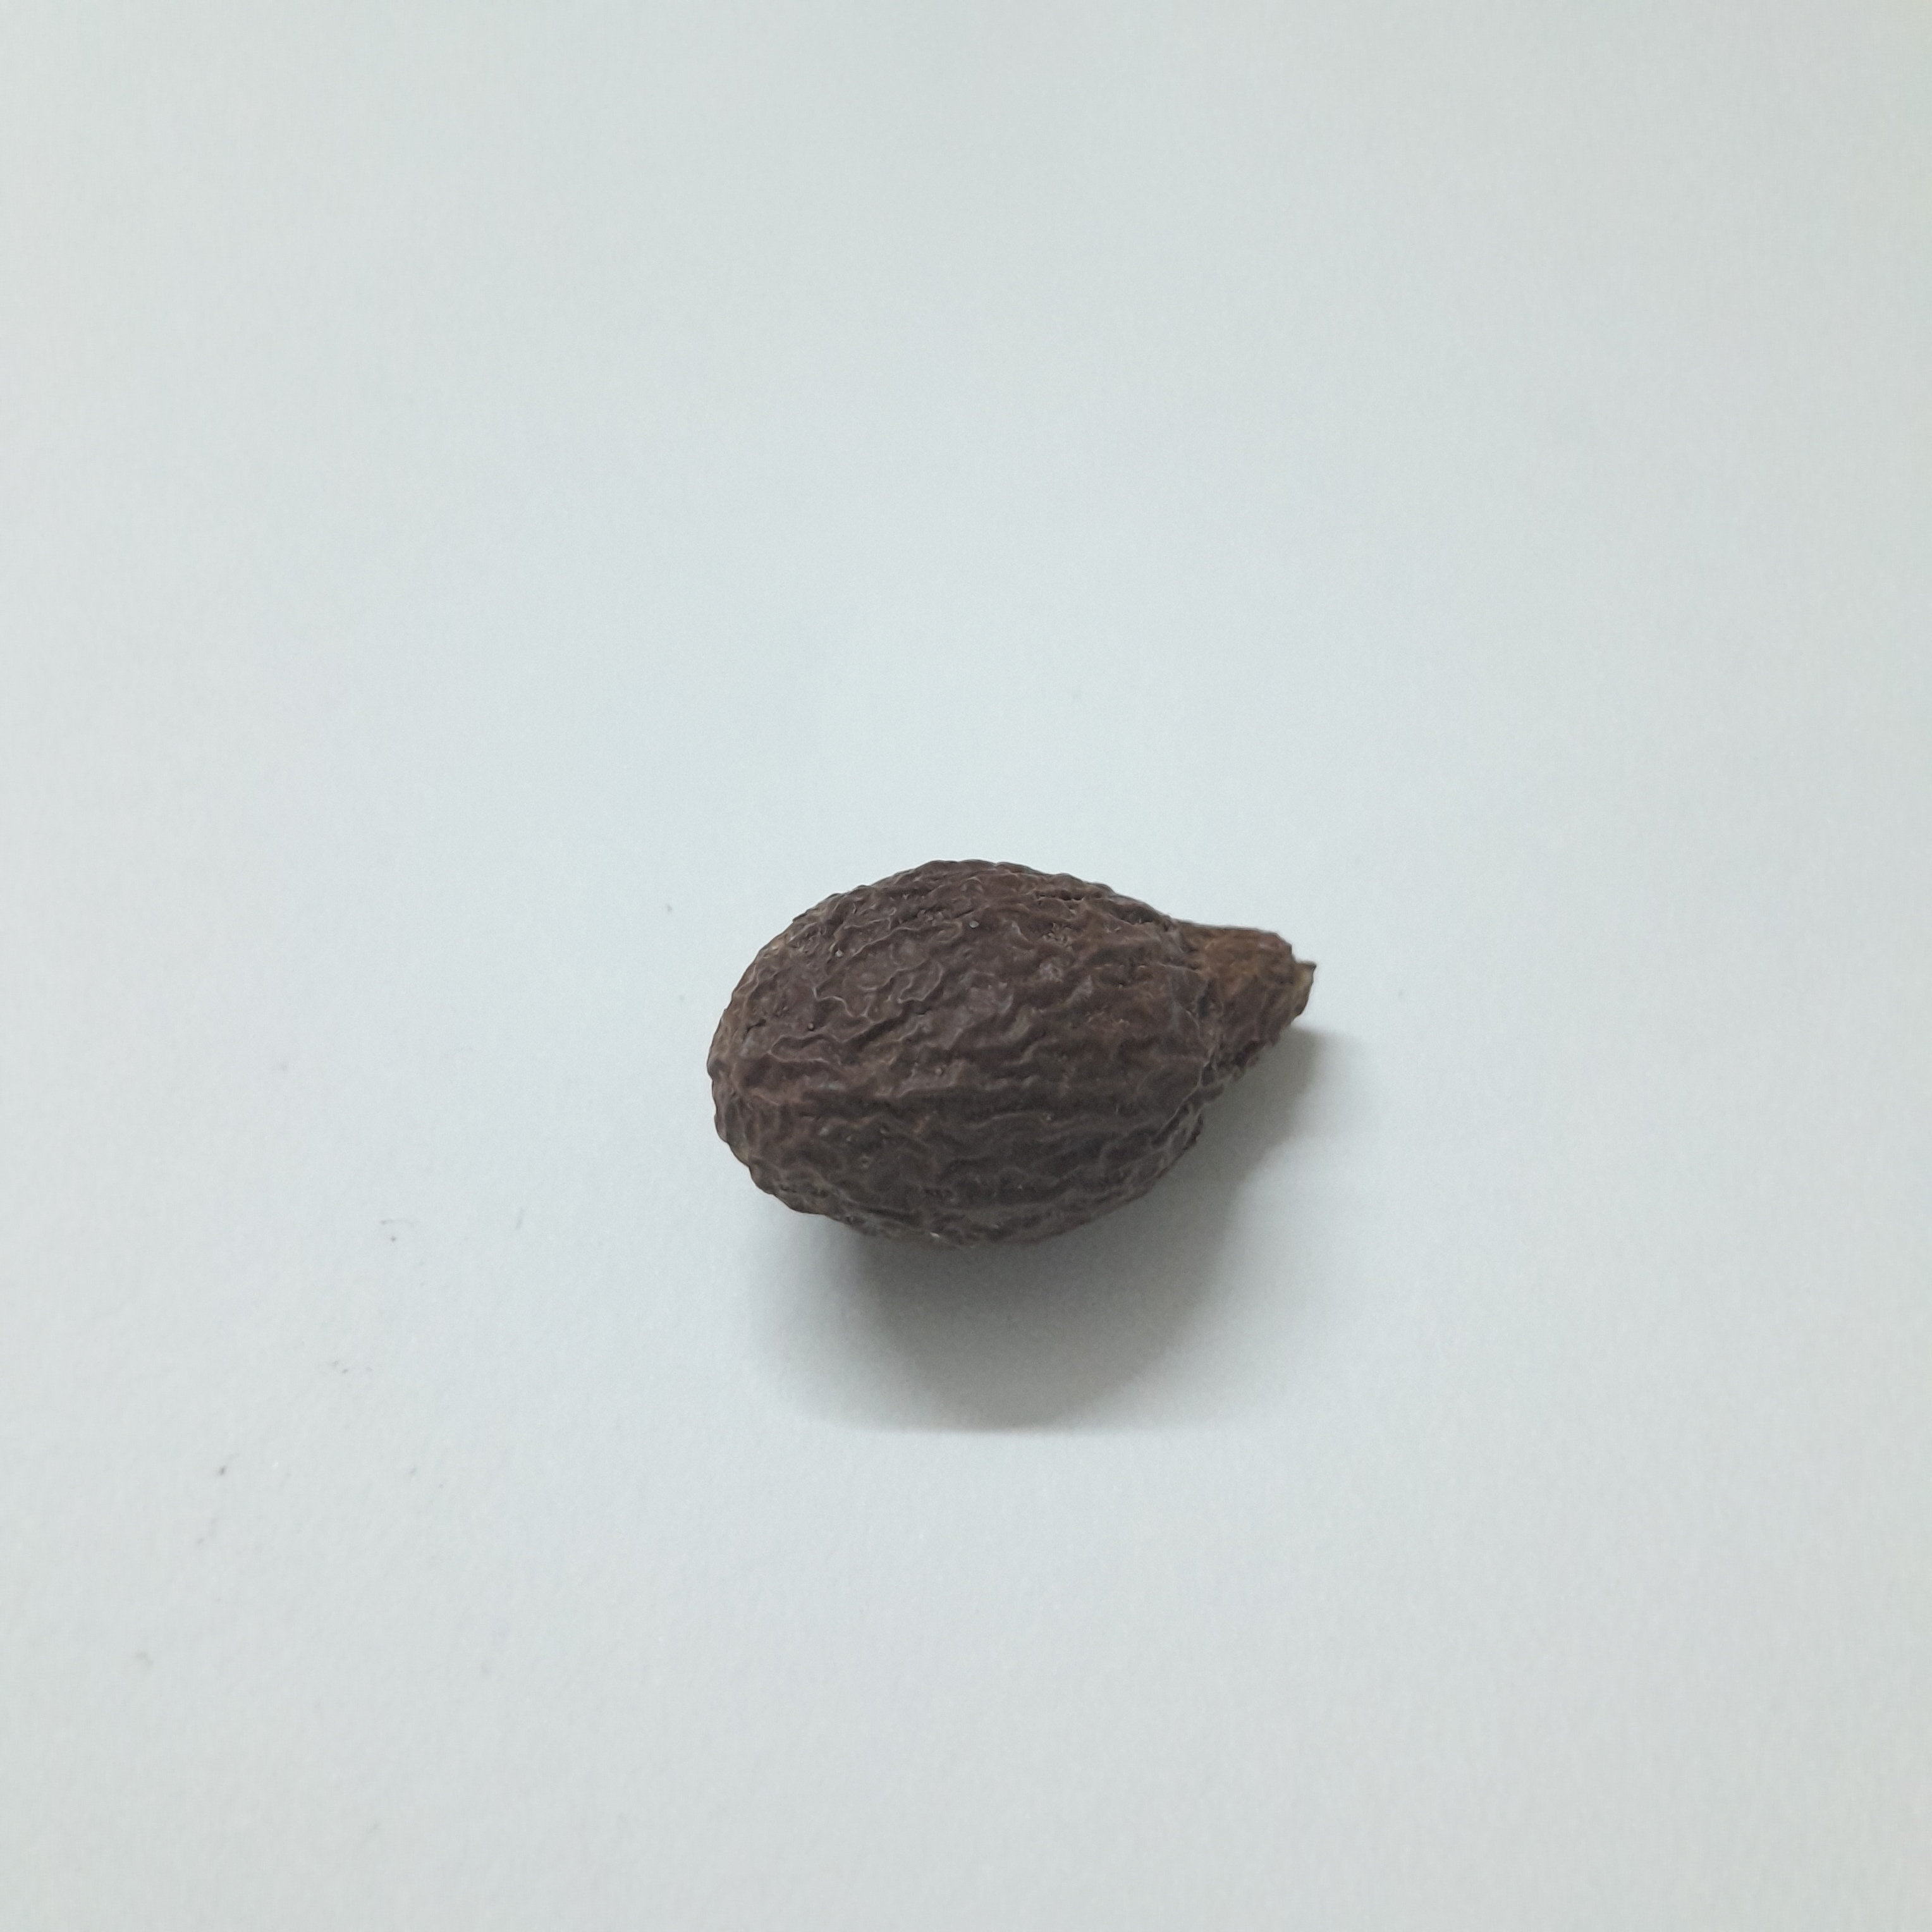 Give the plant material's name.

niranjanphal
